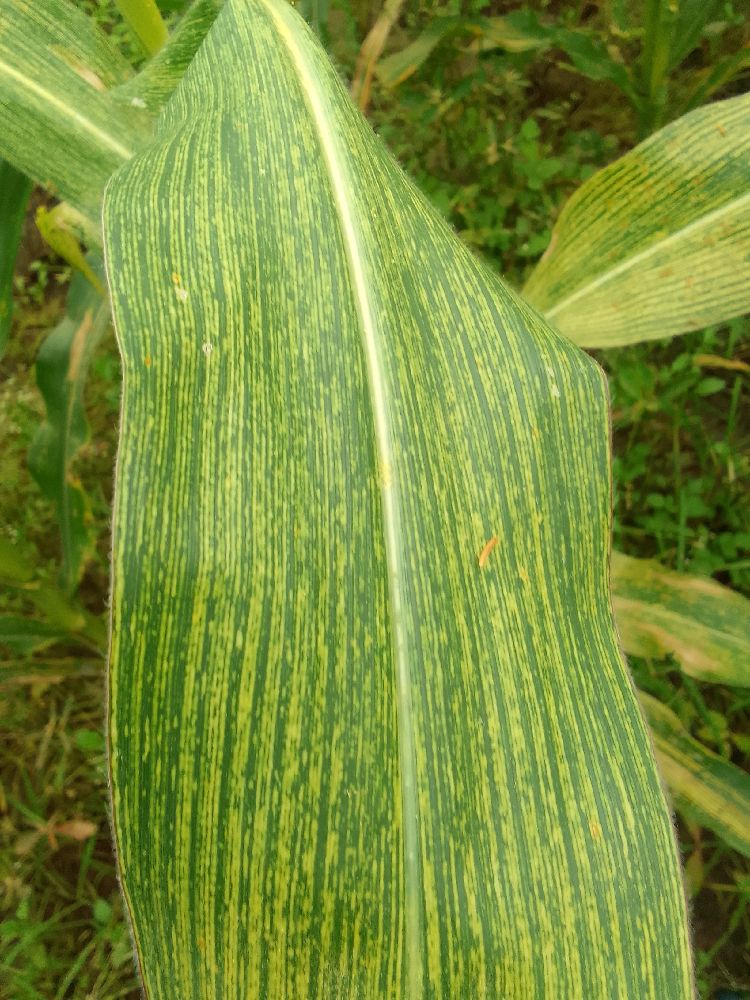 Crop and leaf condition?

maize, maize streak virus
